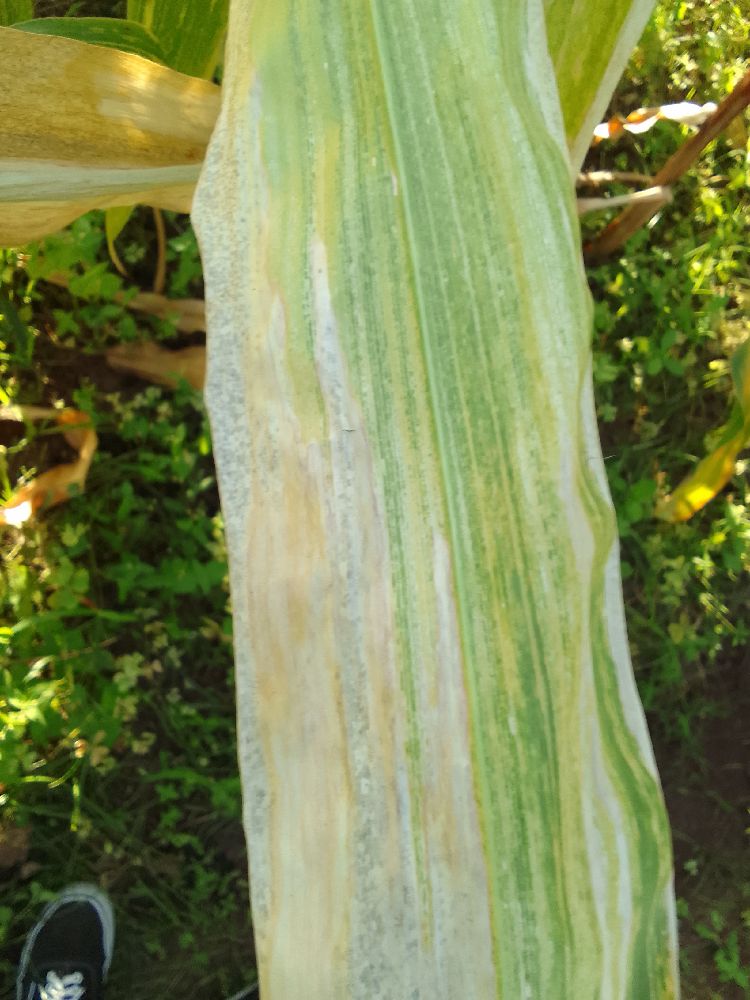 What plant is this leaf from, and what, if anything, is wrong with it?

maize, maize lethal necrosis
